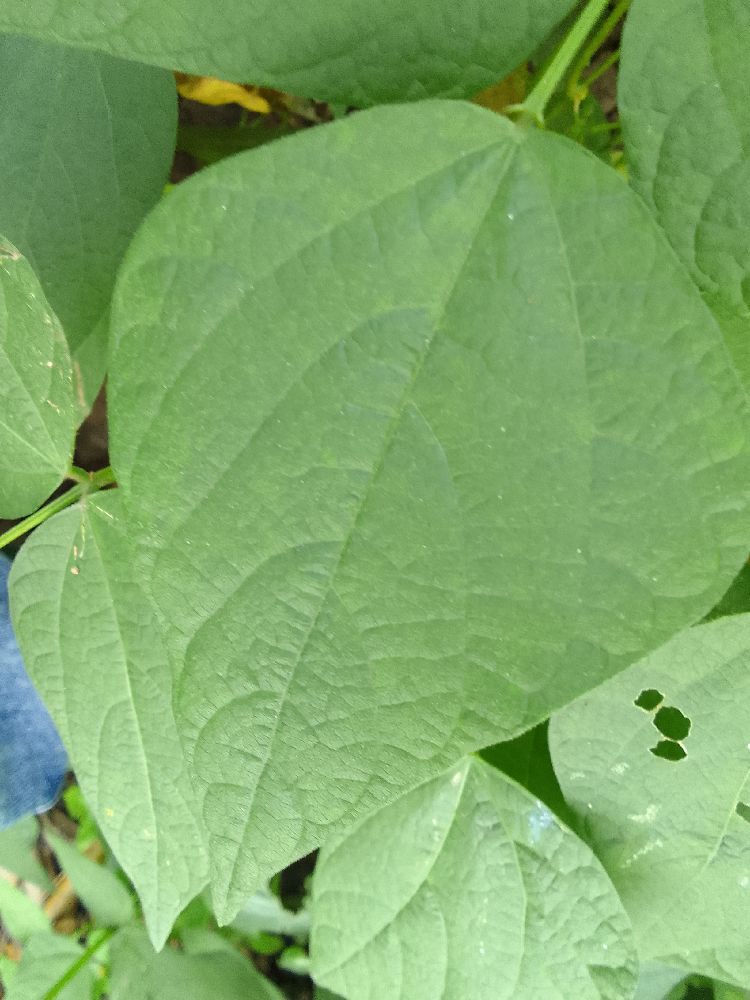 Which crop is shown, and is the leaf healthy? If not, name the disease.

common bean, healthy
